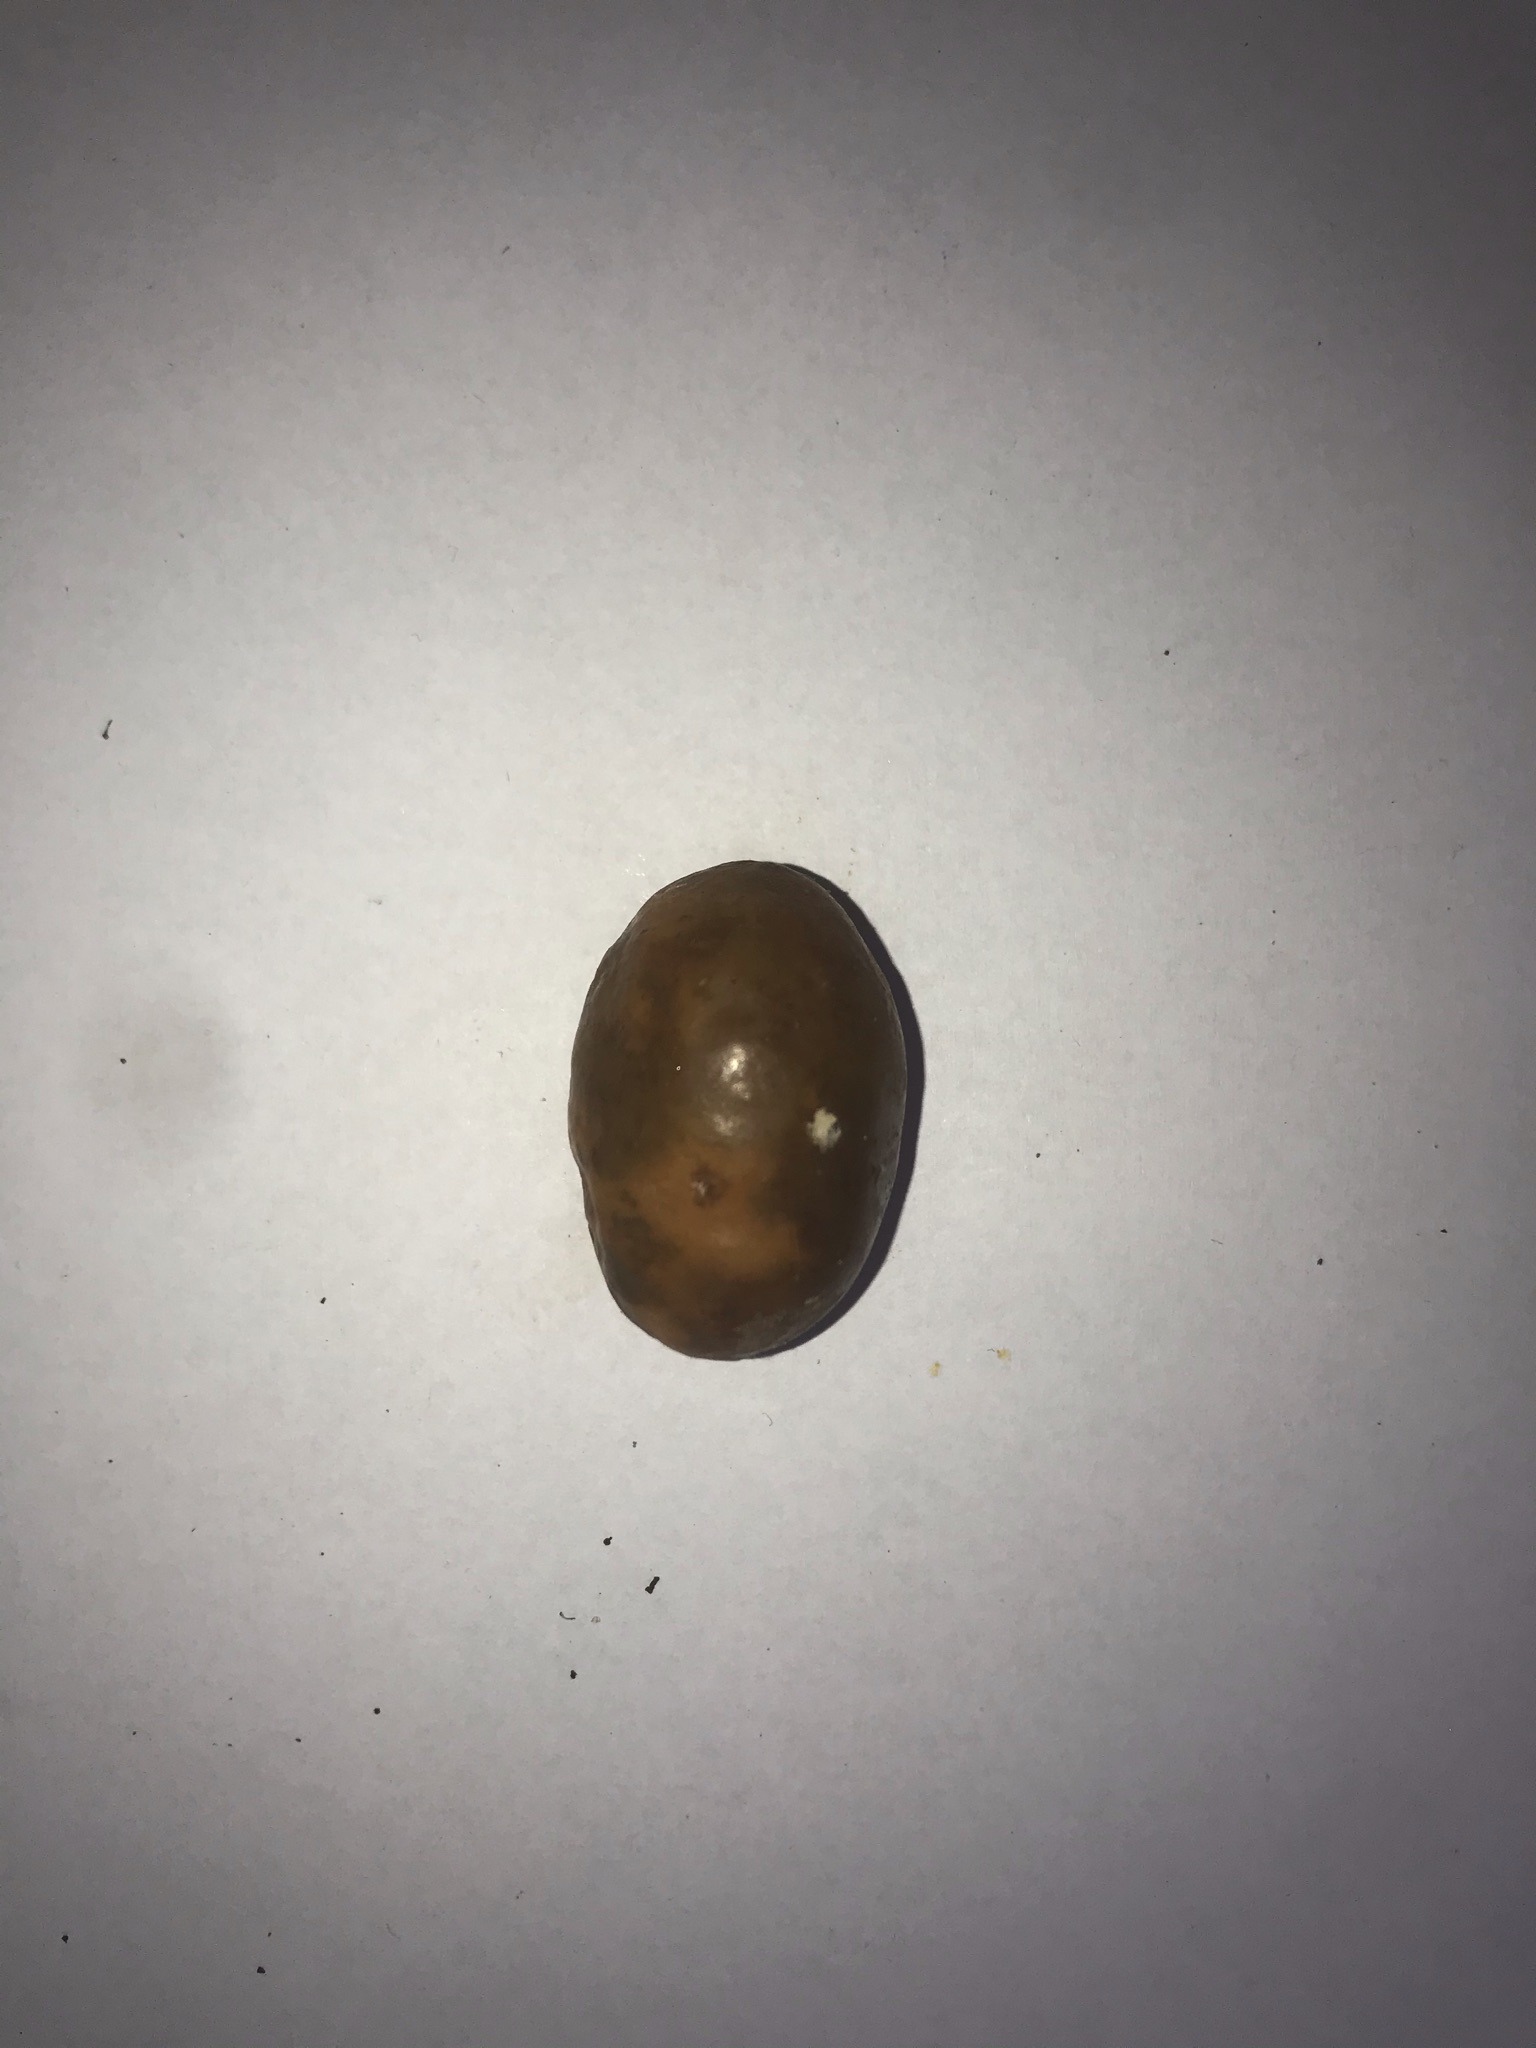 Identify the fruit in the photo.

siriguela
